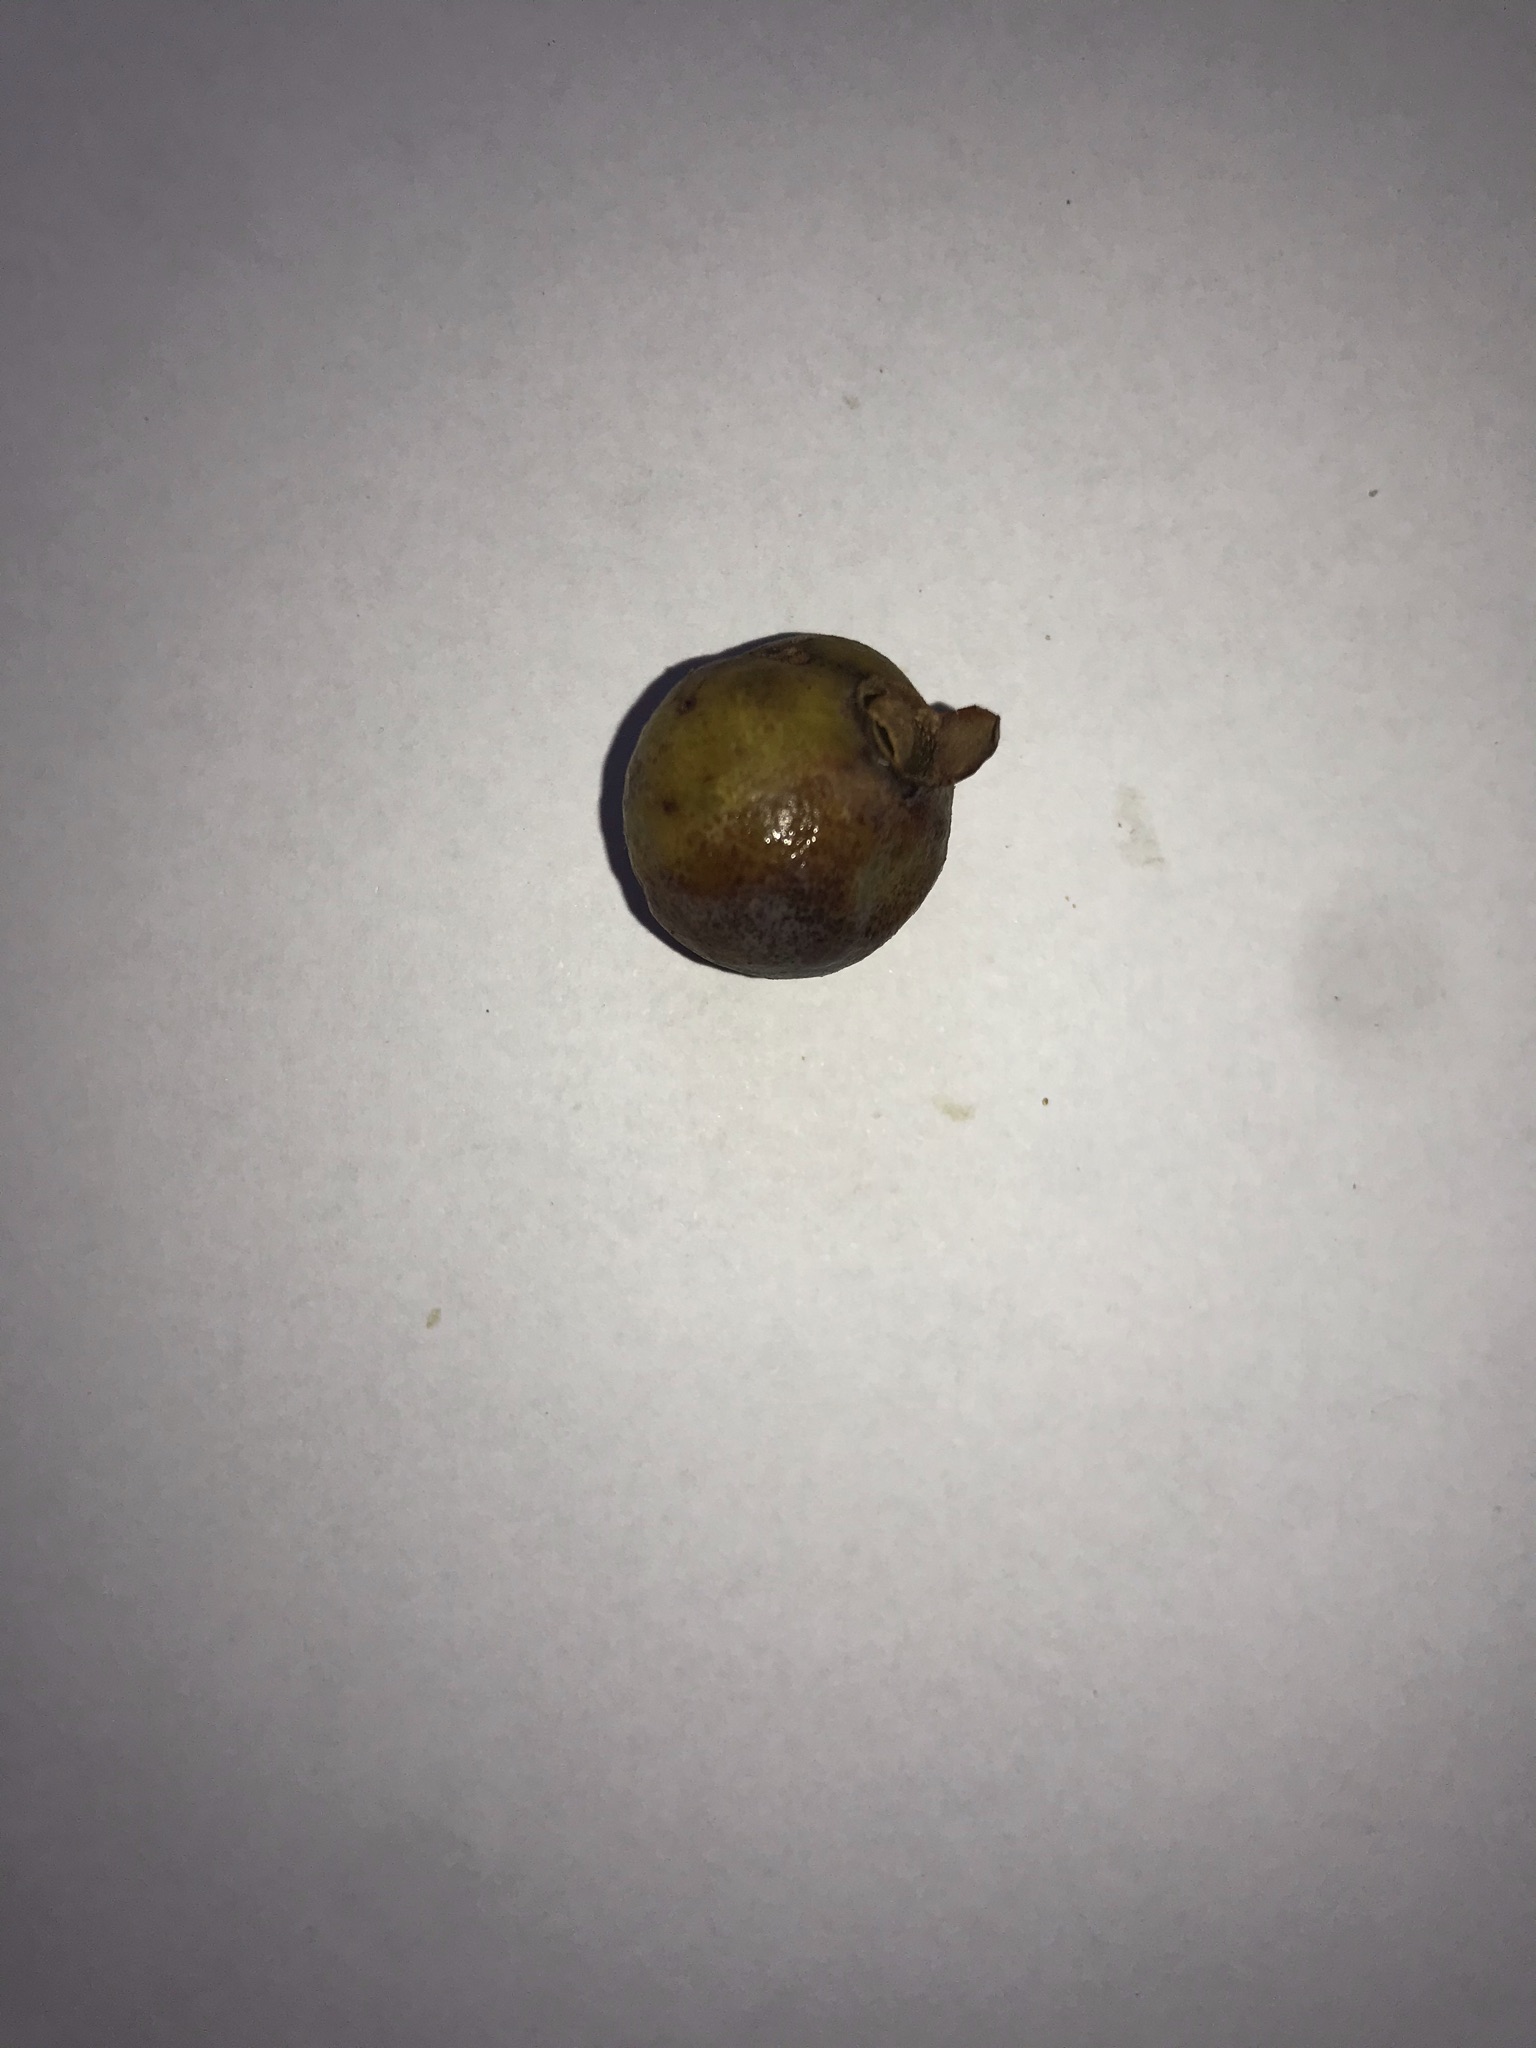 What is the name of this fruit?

gabiroba
